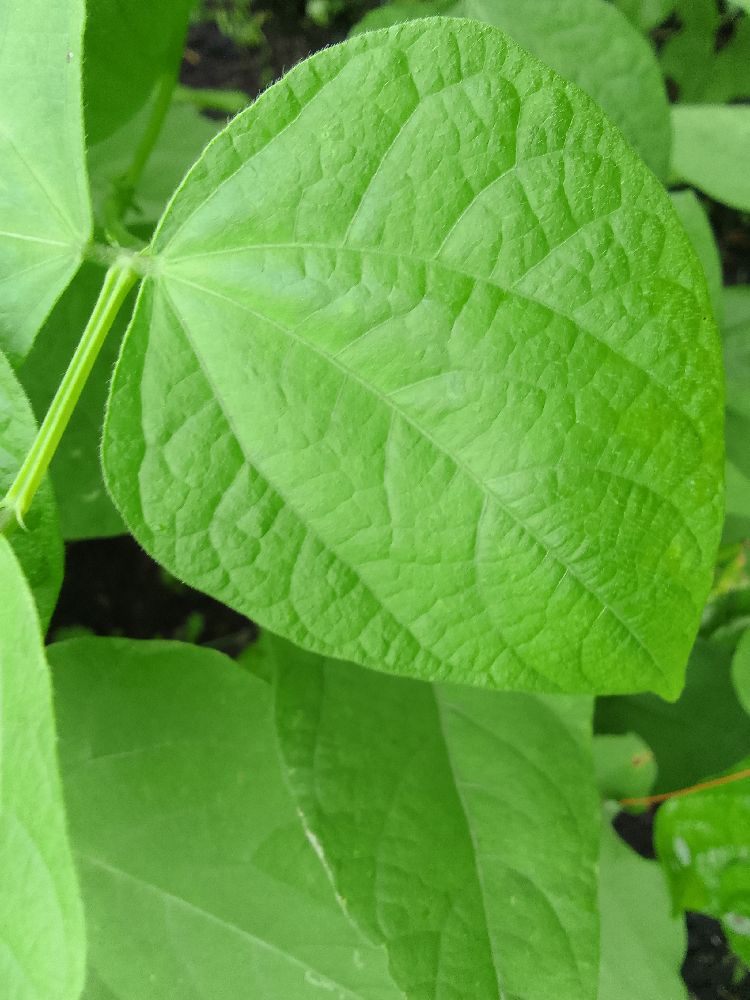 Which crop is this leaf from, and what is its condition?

common bean, healthy
